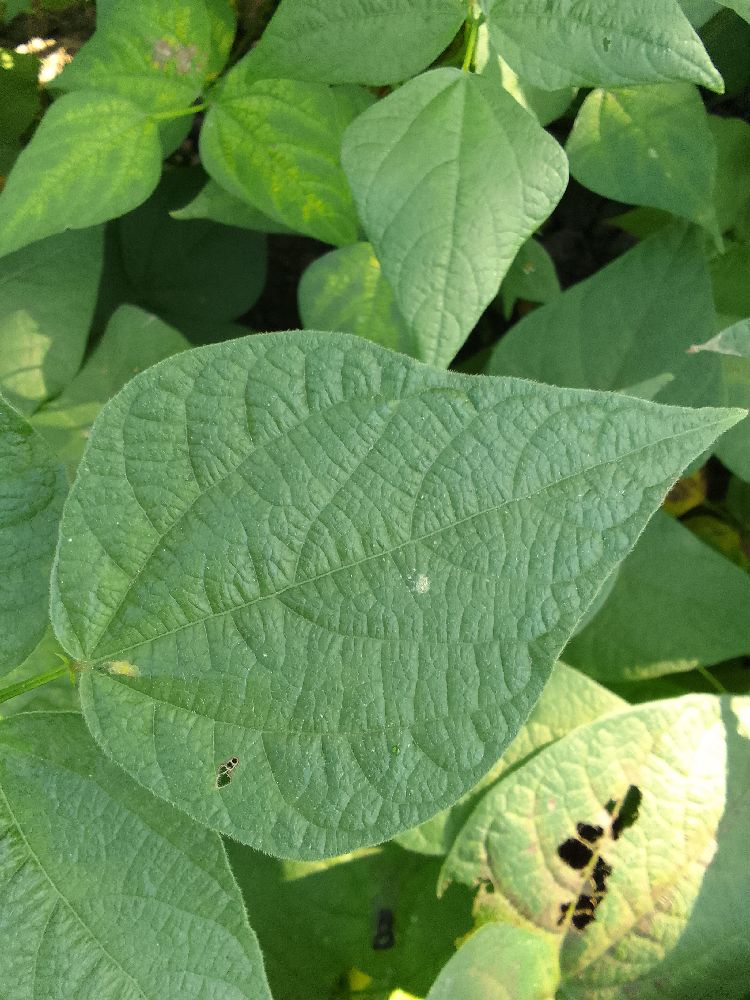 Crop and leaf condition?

common bean, healthy
